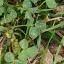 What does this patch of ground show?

unstructured weed
